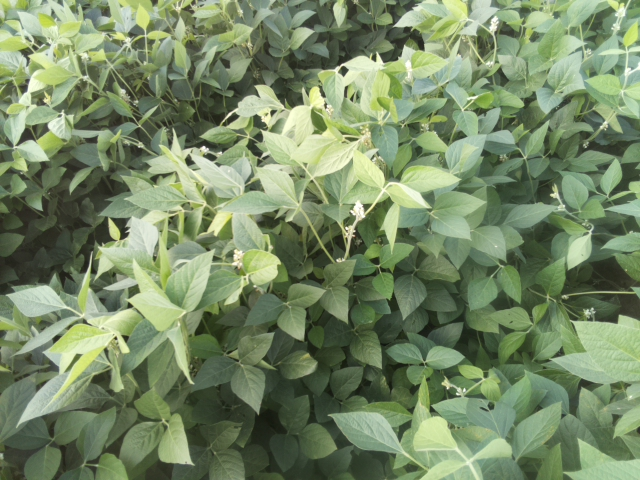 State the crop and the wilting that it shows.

soybean, leaves with no wilting
